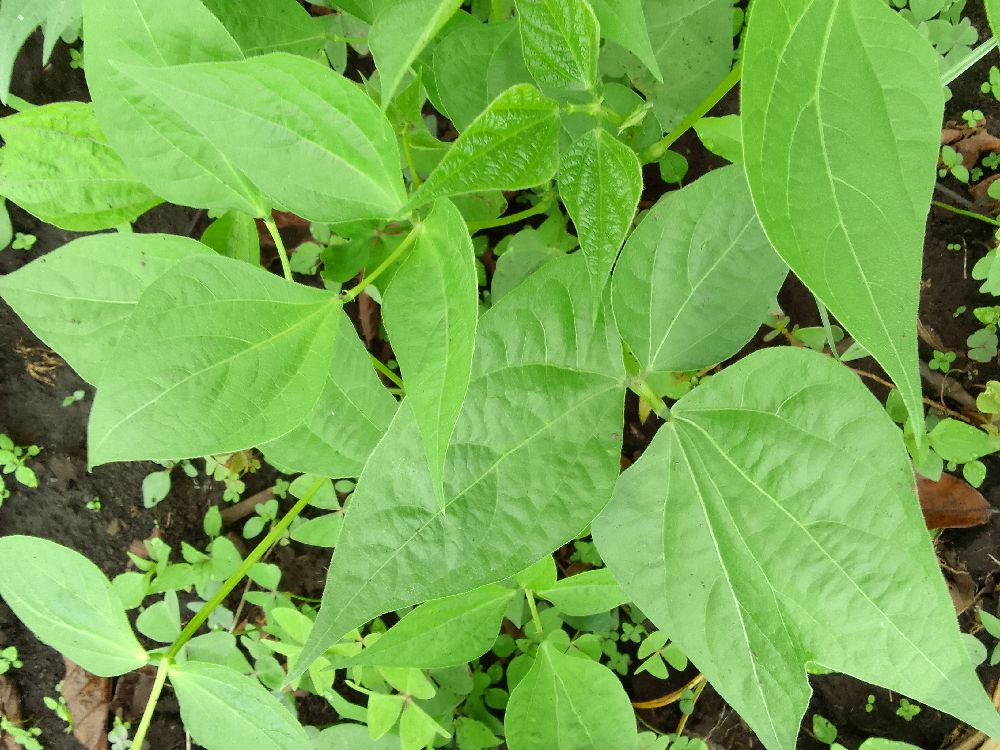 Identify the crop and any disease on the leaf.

common bean, healthy
